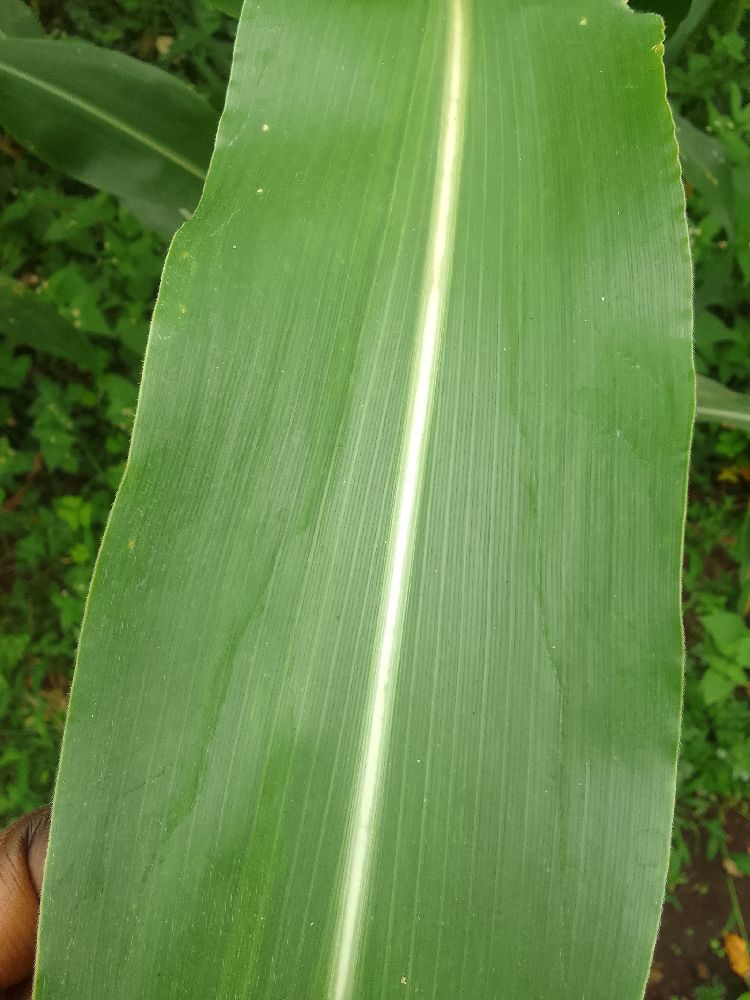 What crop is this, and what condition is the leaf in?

maize, healthy
